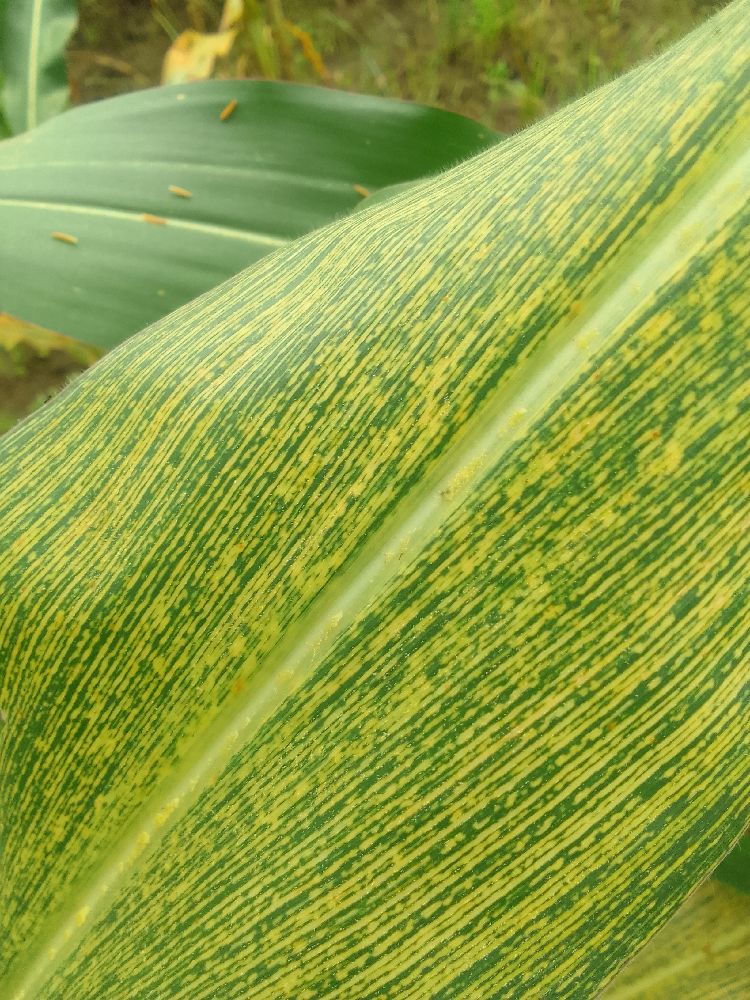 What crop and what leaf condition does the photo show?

maize, maize streak virus
